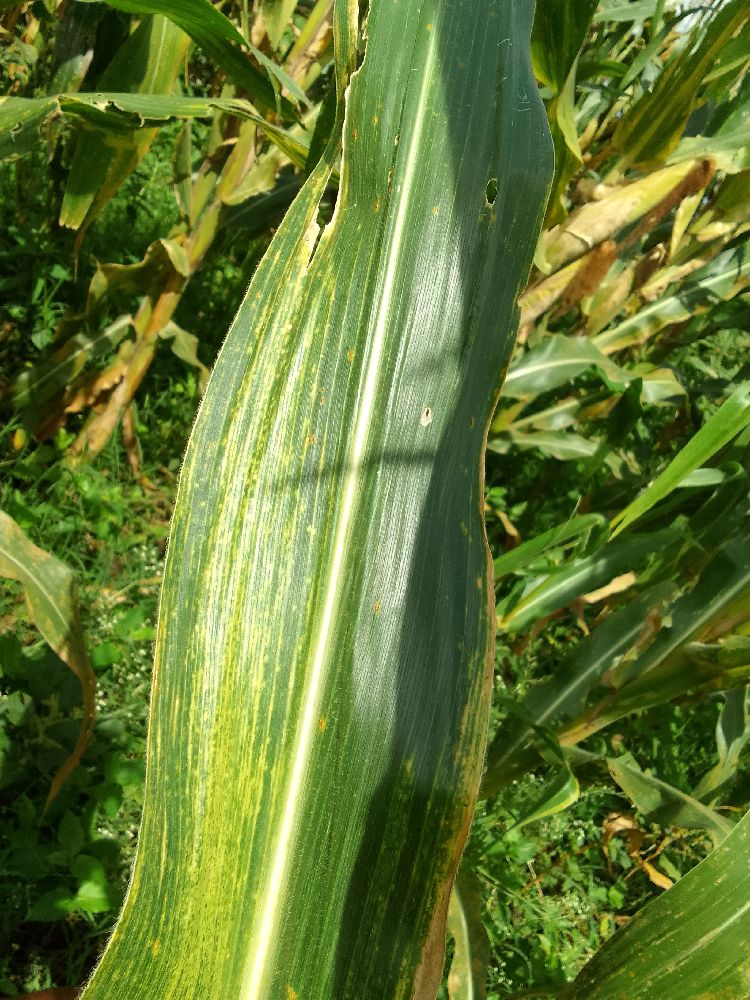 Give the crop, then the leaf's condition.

maize, maize lethal necrosis
